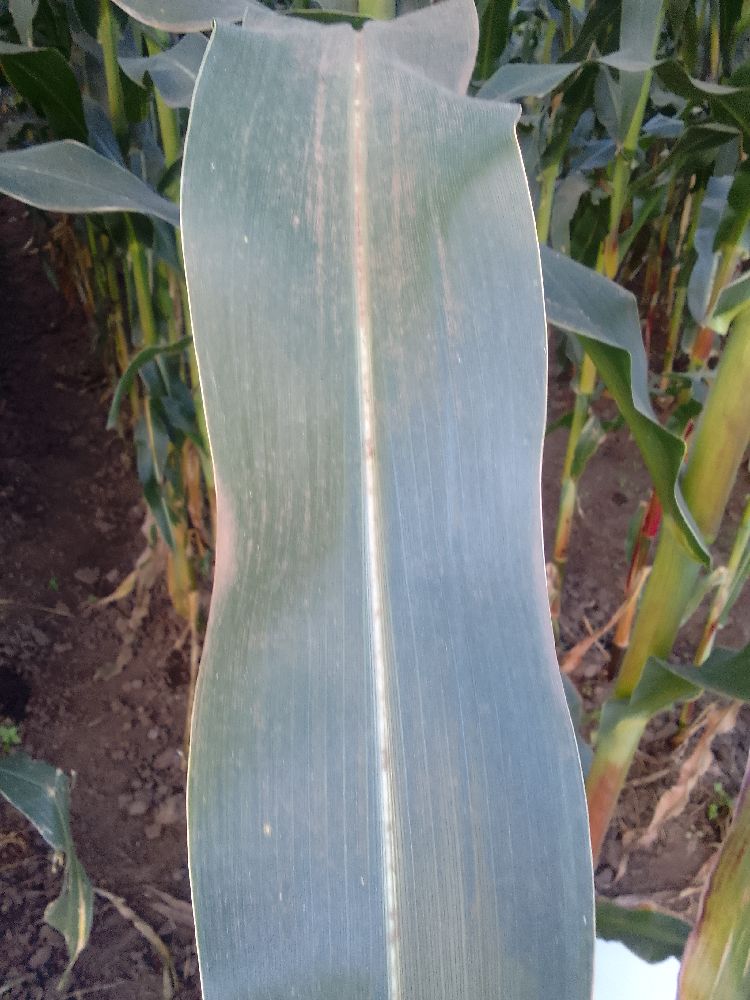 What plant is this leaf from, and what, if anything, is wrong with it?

maize, healthy
